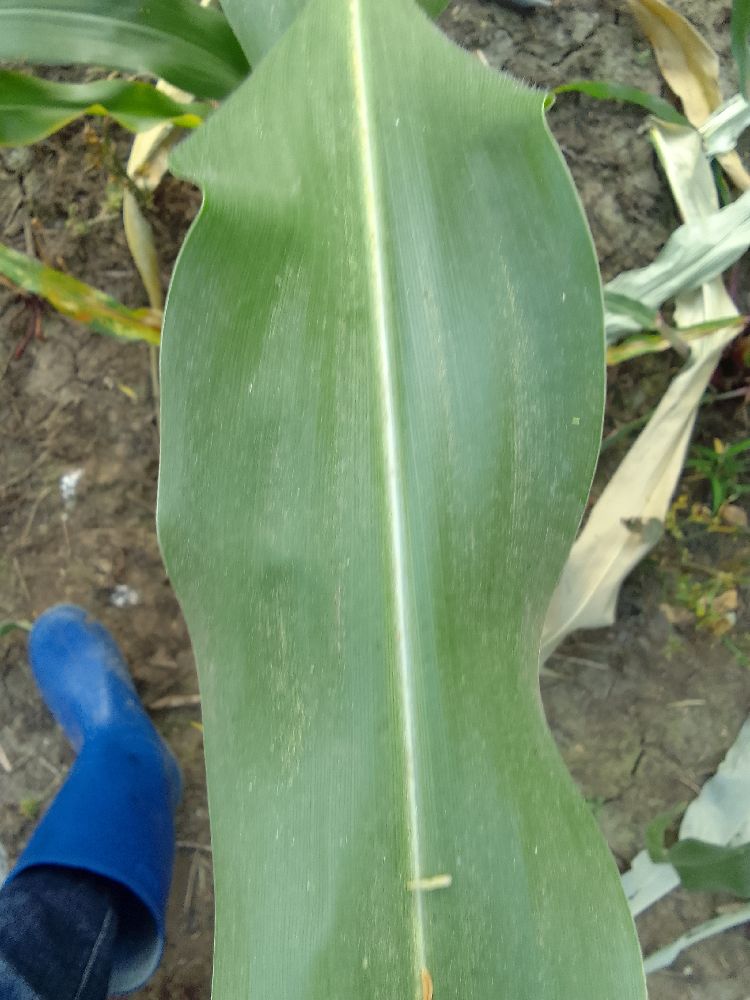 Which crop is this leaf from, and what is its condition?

maize, healthy
